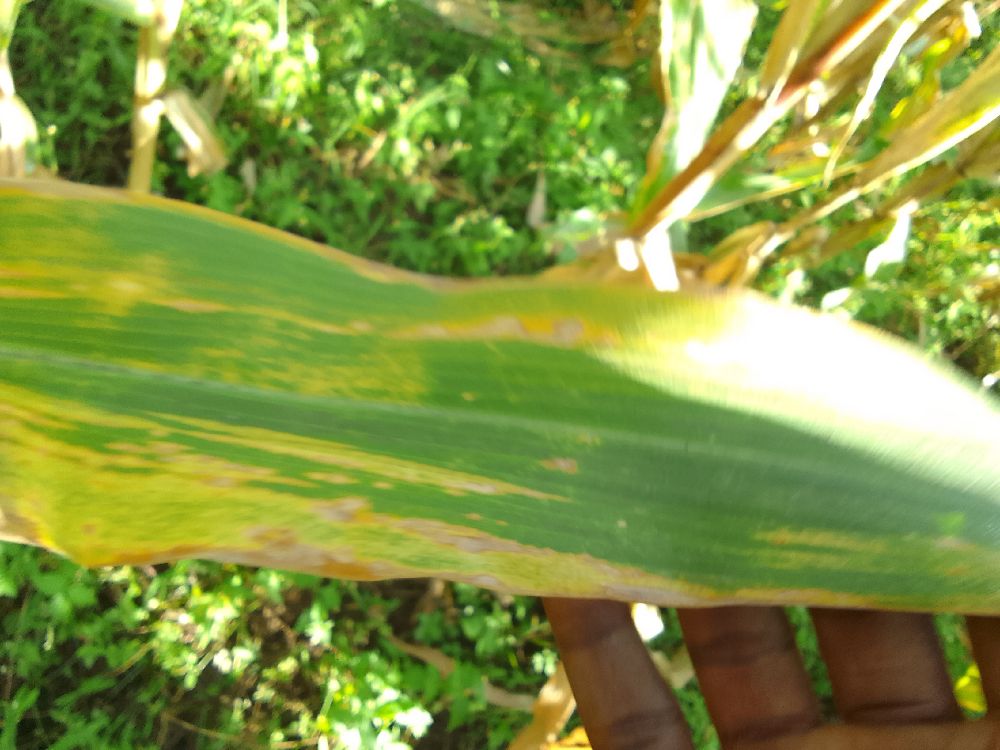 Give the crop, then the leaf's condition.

maize, maize lethal necrosis
